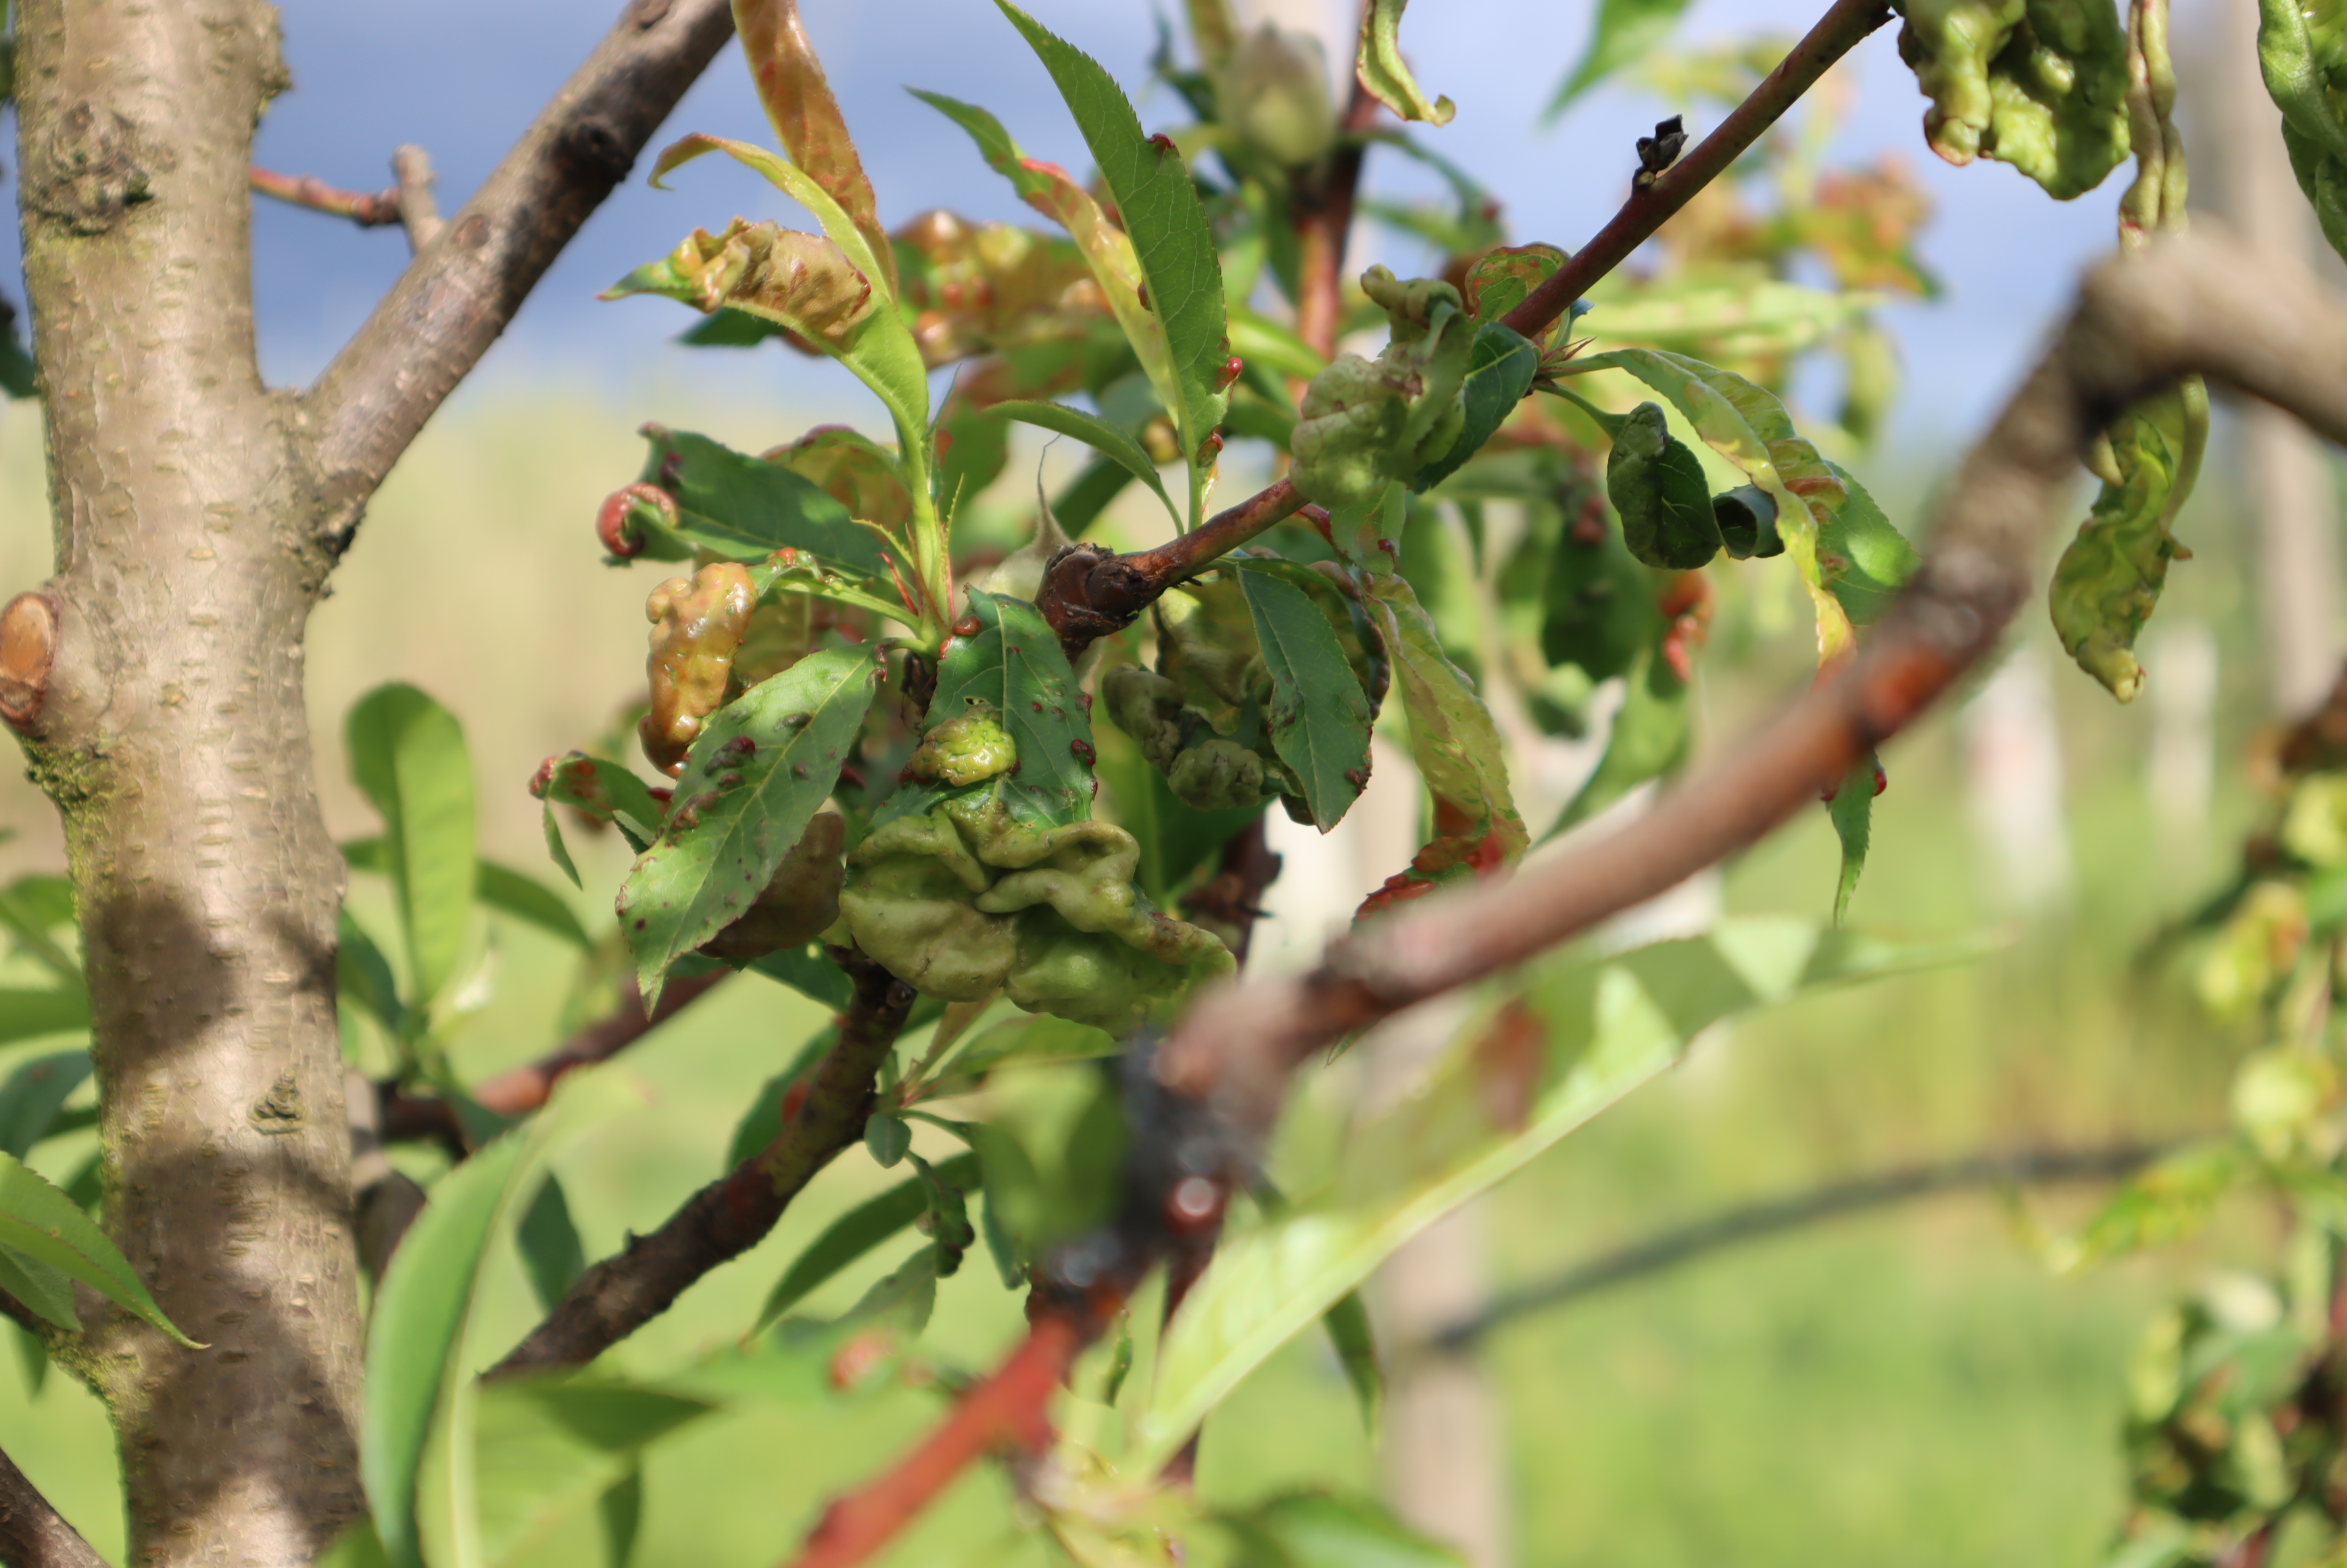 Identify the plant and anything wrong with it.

peach, peach leaf curl
